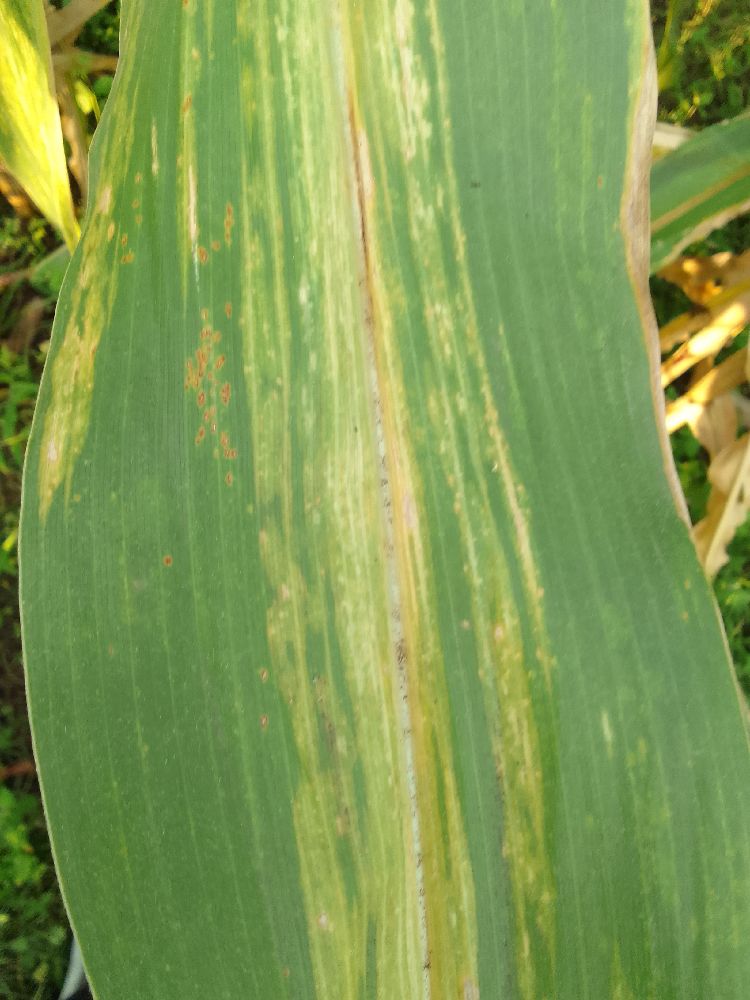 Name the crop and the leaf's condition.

maize, maize lethal necrosis
